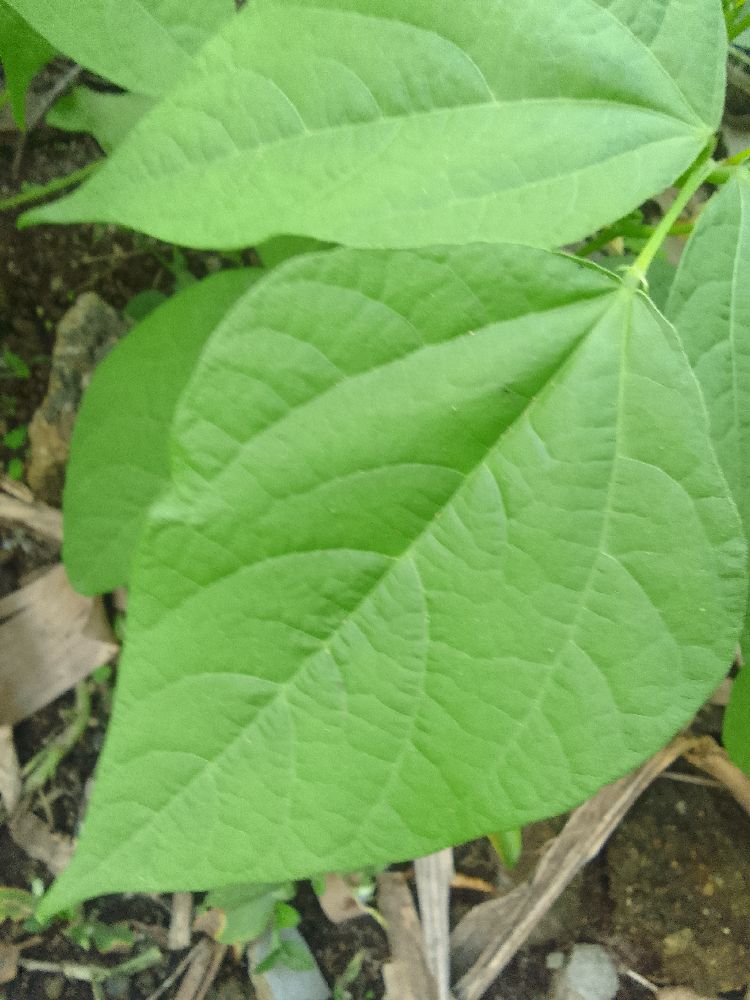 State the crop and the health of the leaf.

common bean, healthy
